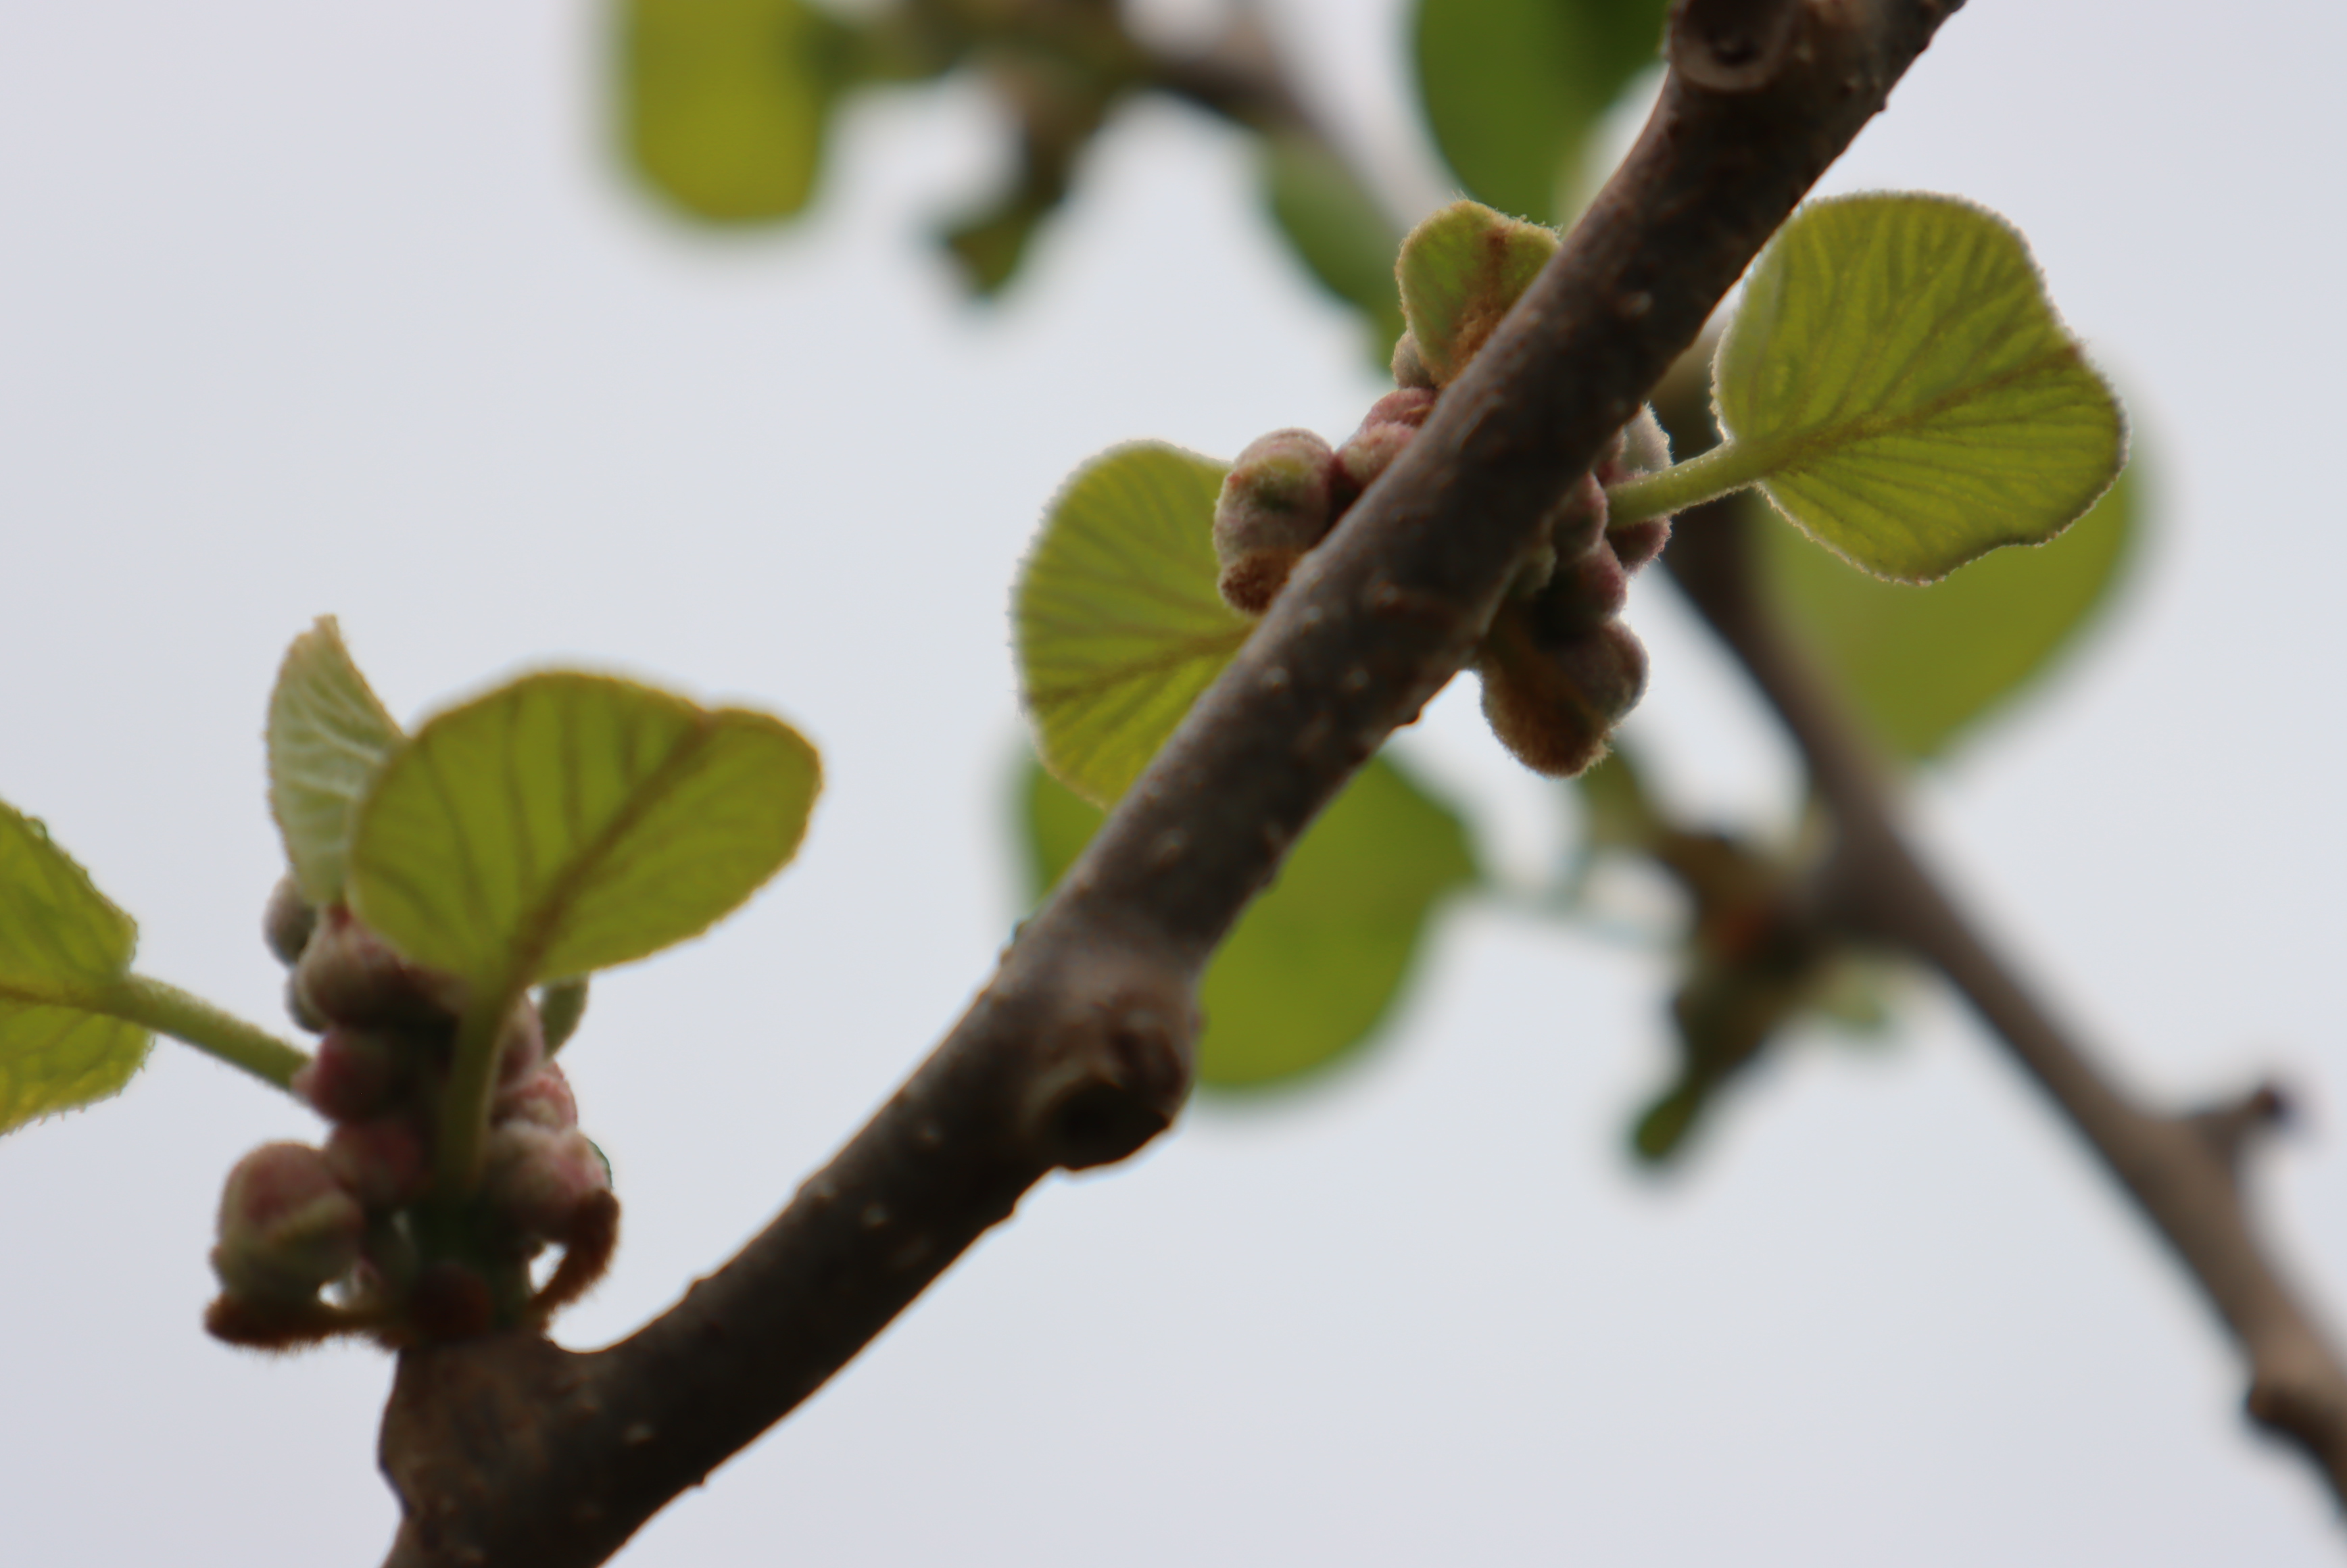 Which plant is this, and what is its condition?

kiwi, healthy
